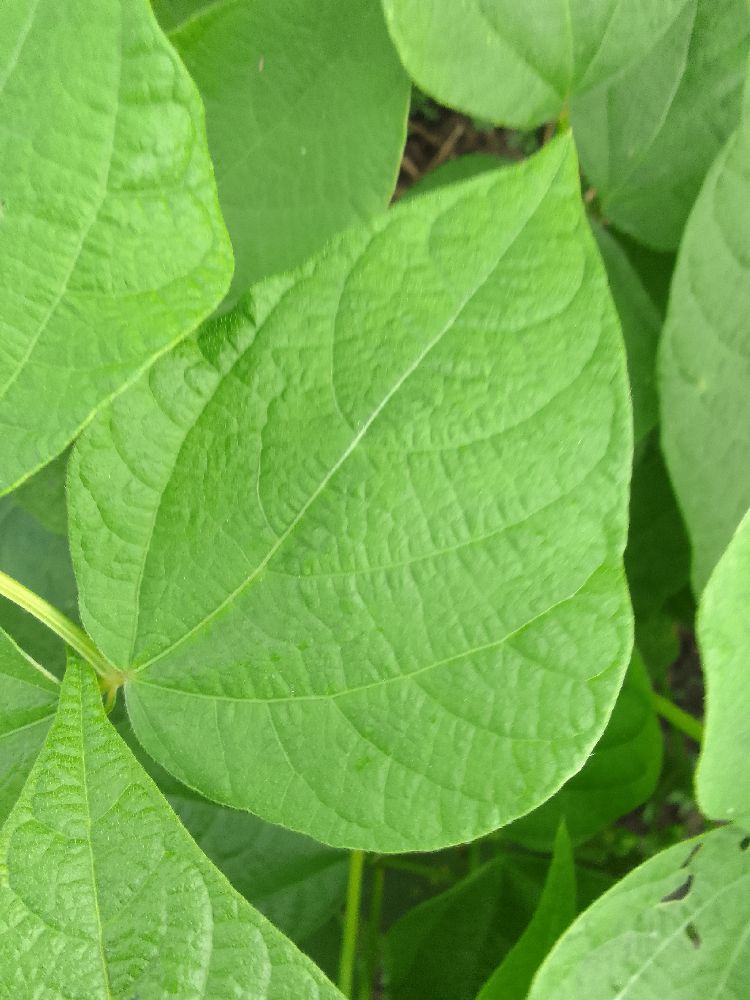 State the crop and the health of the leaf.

common bean, healthy
